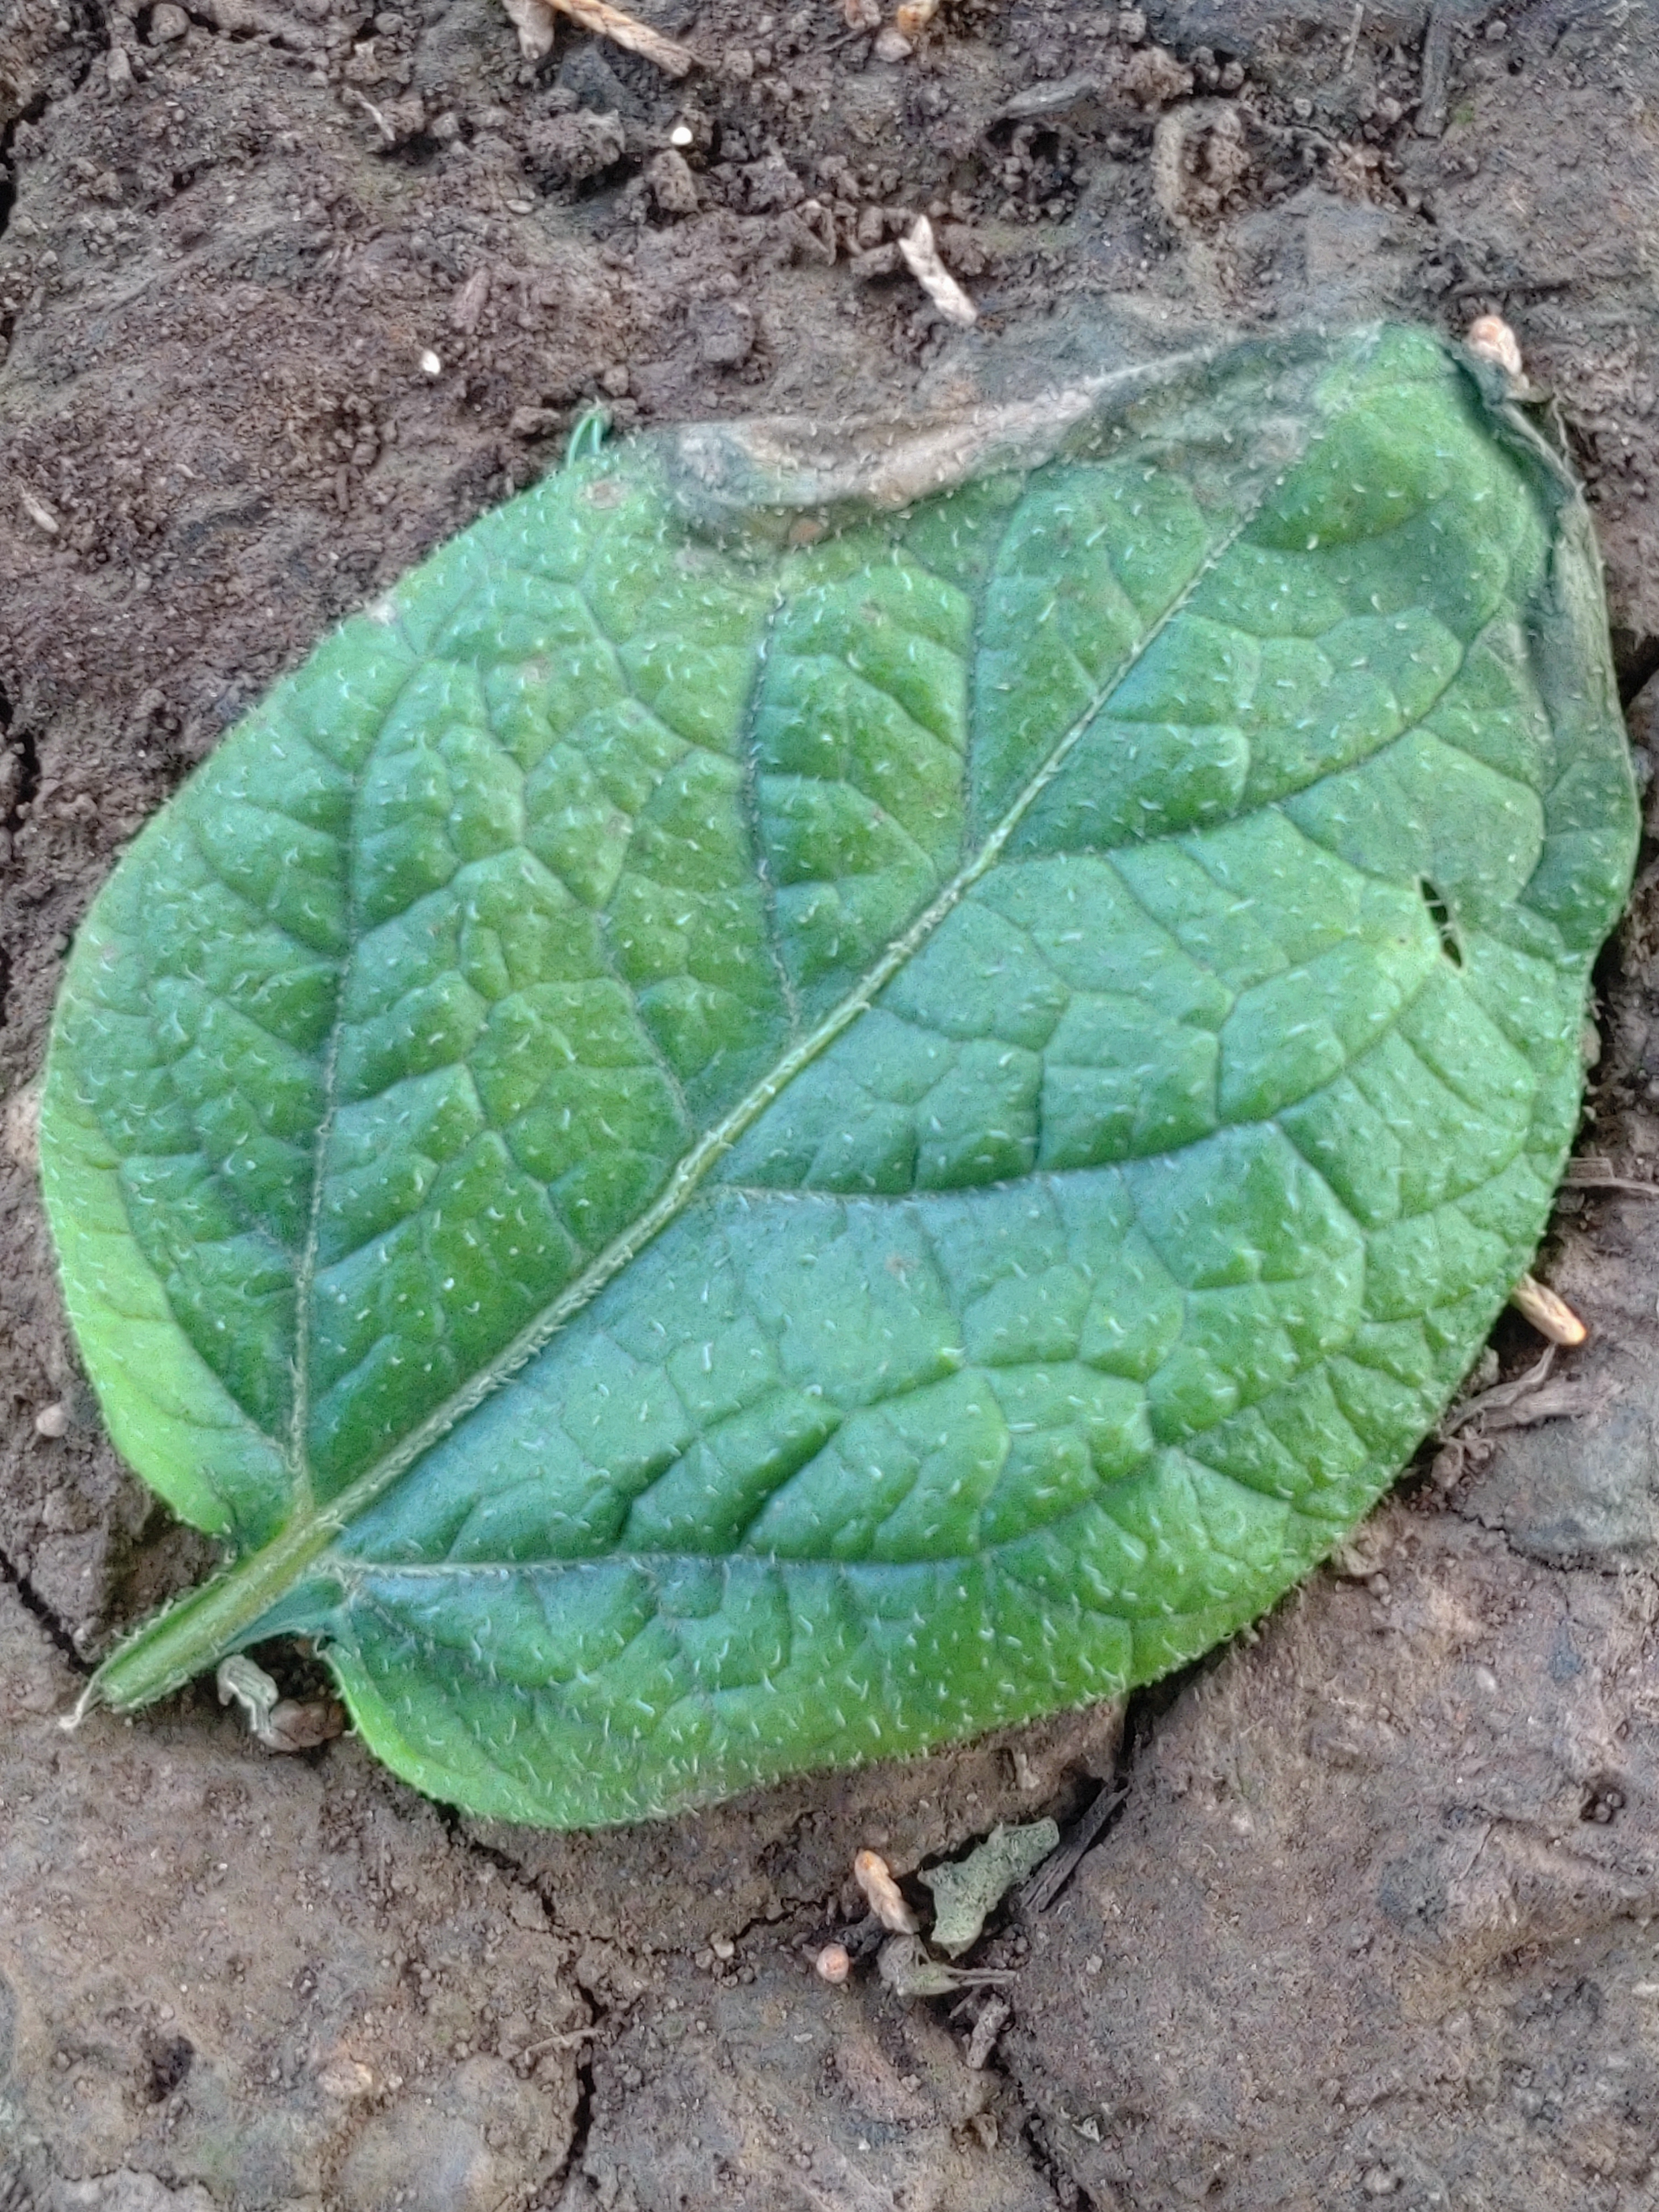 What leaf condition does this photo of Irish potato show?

early blight
